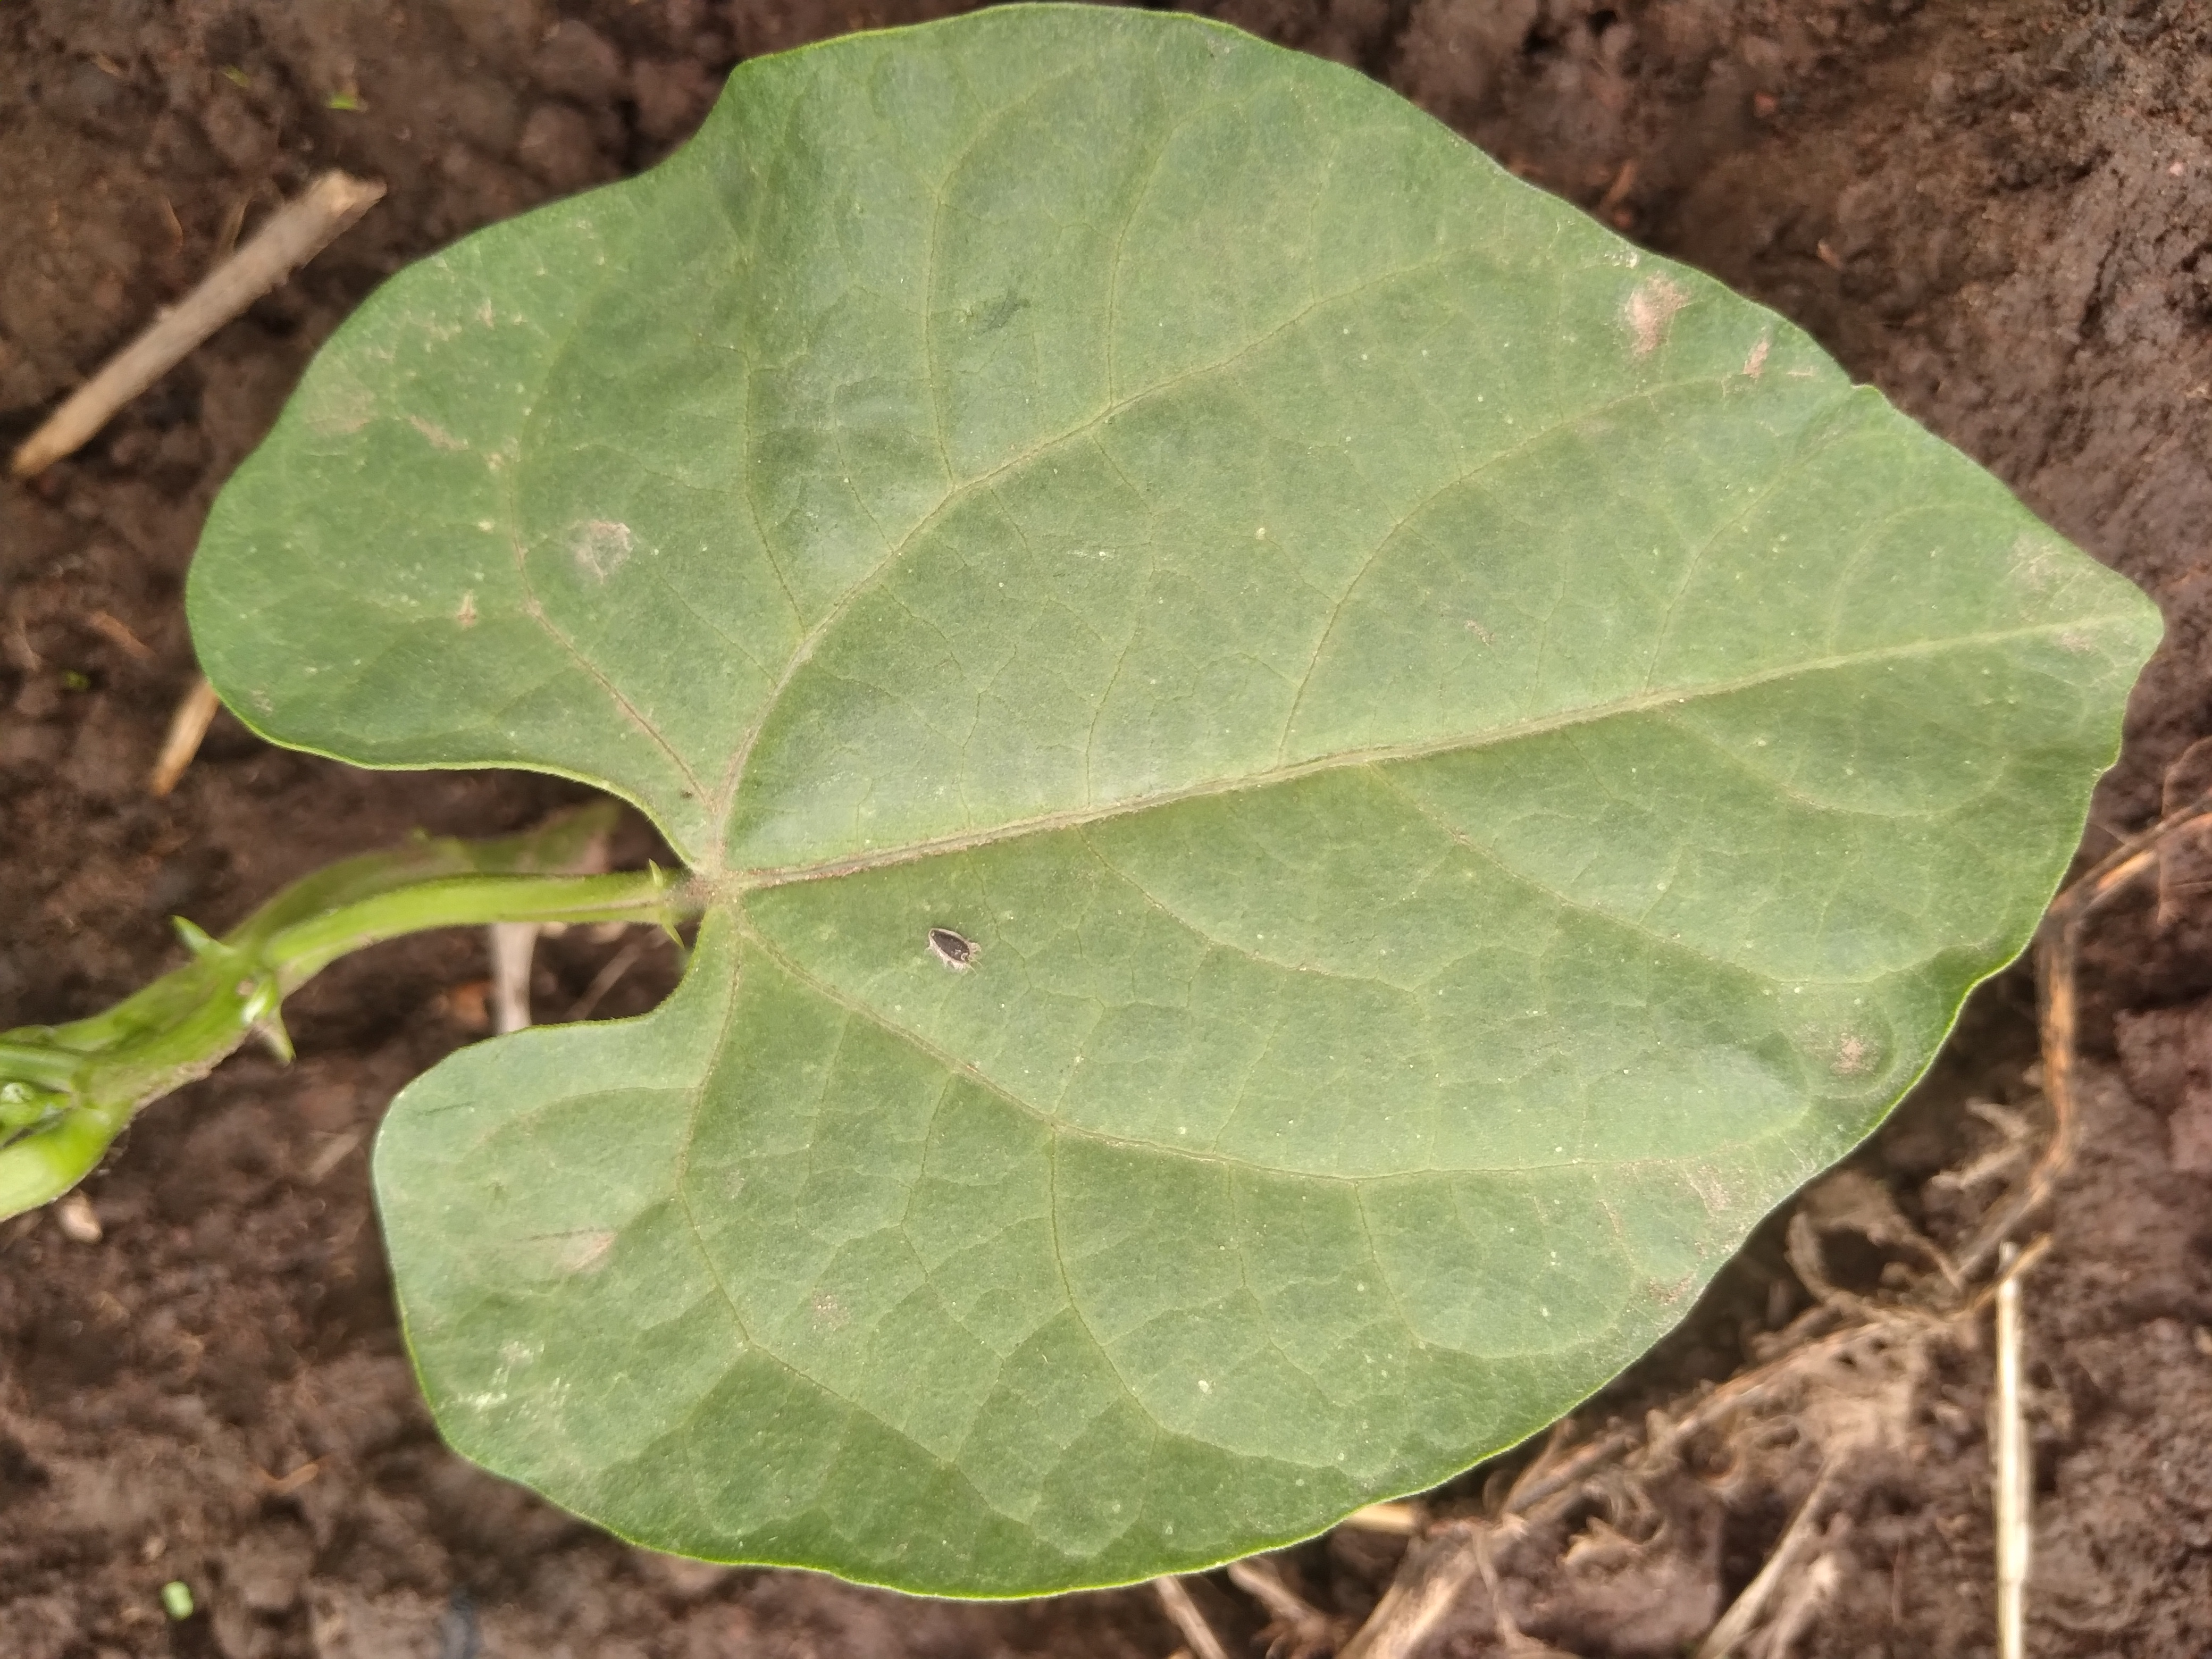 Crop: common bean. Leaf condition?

healthy
